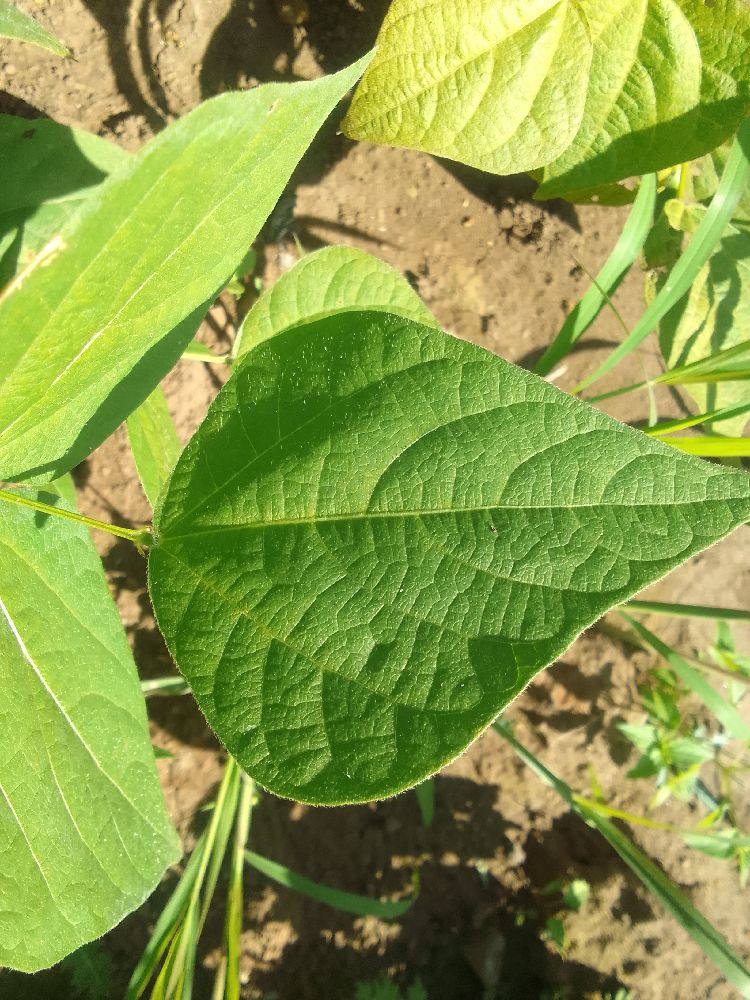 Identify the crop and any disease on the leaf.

common bean, healthy
